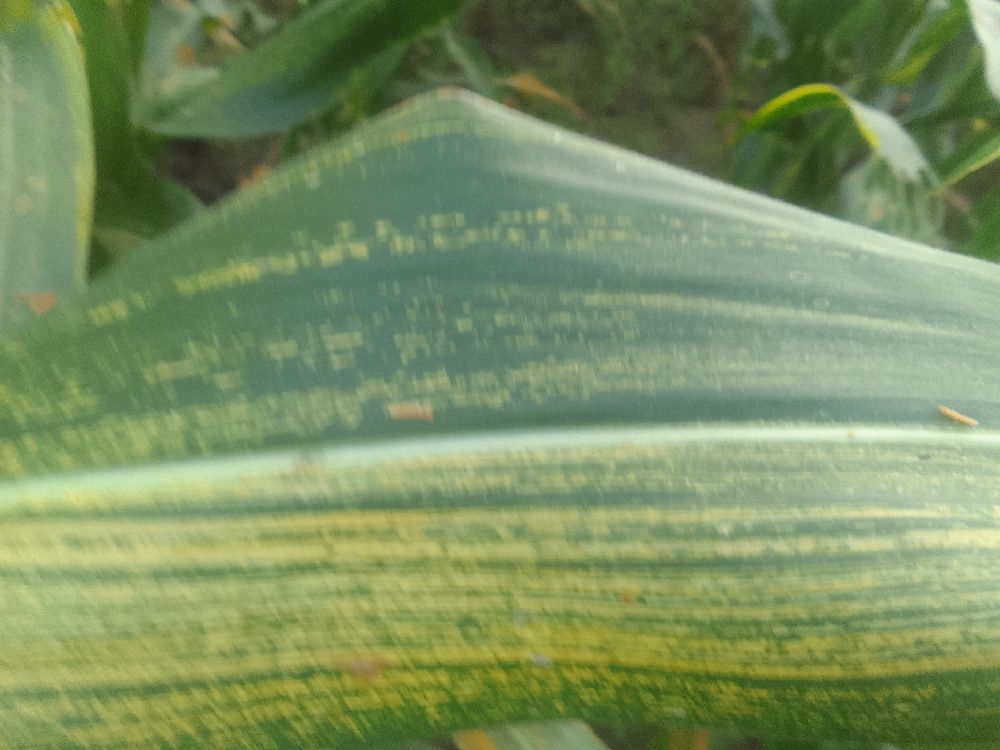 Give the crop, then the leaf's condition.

maize, maize streak virus
